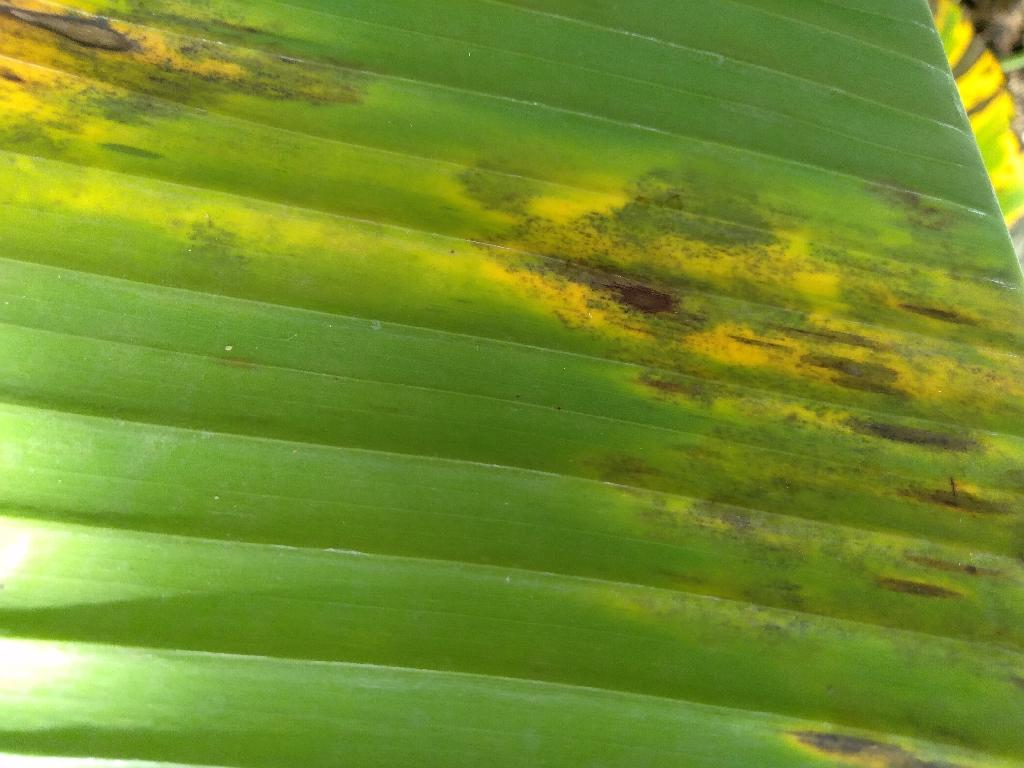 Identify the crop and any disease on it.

banana, black sigatoka
